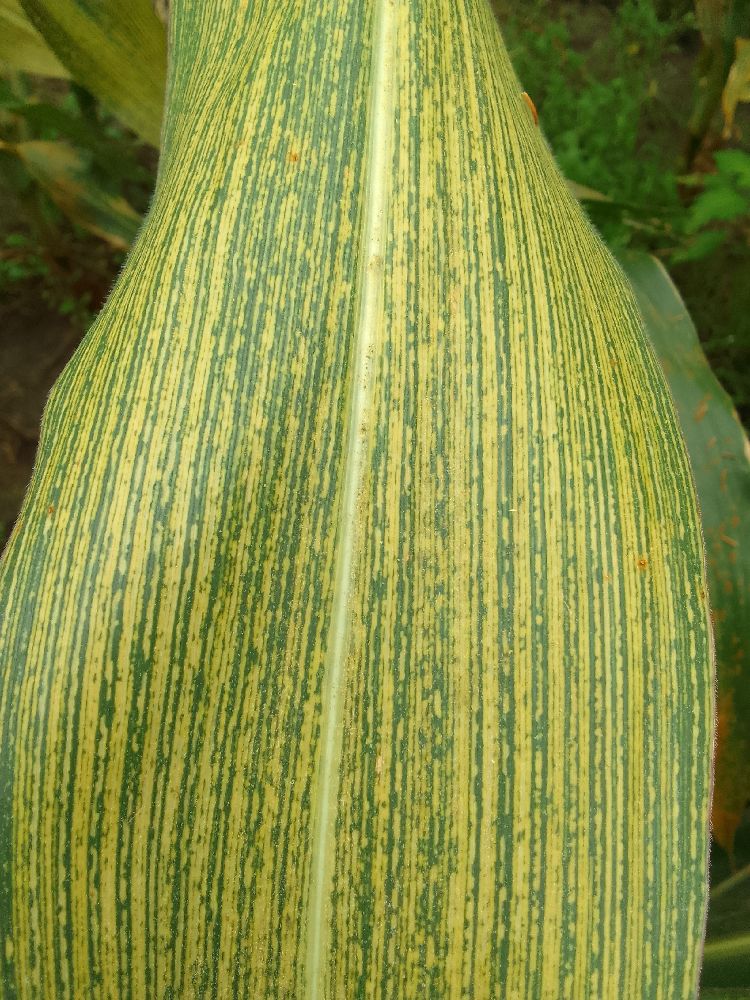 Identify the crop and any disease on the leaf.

maize, maize streak virus
